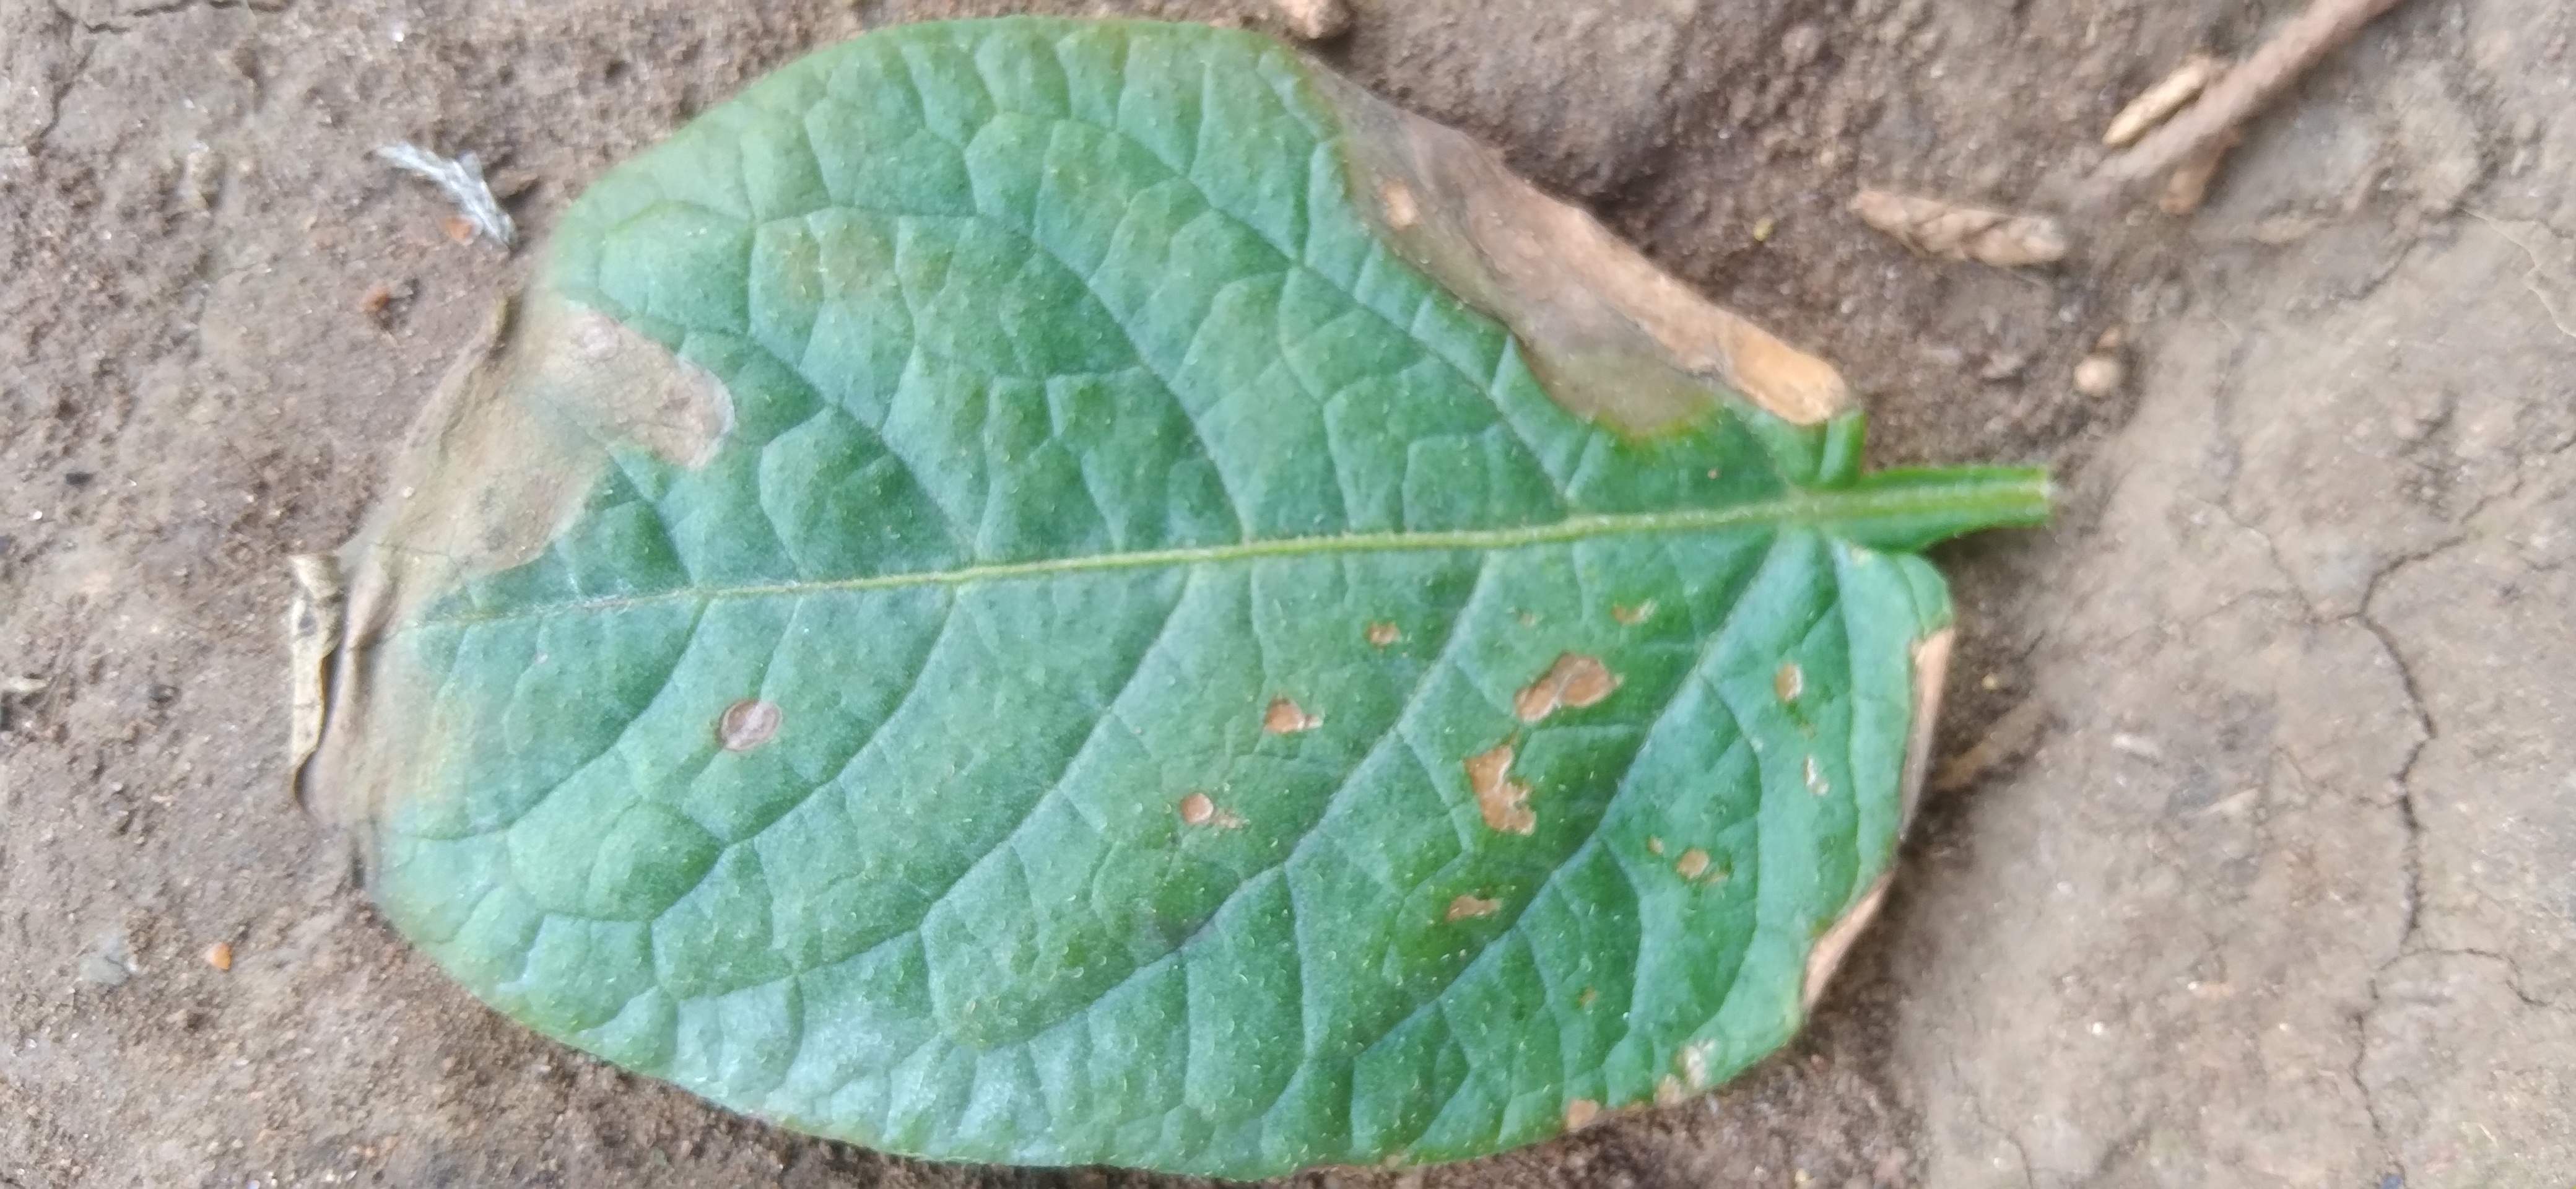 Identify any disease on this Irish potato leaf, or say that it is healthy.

early blight
